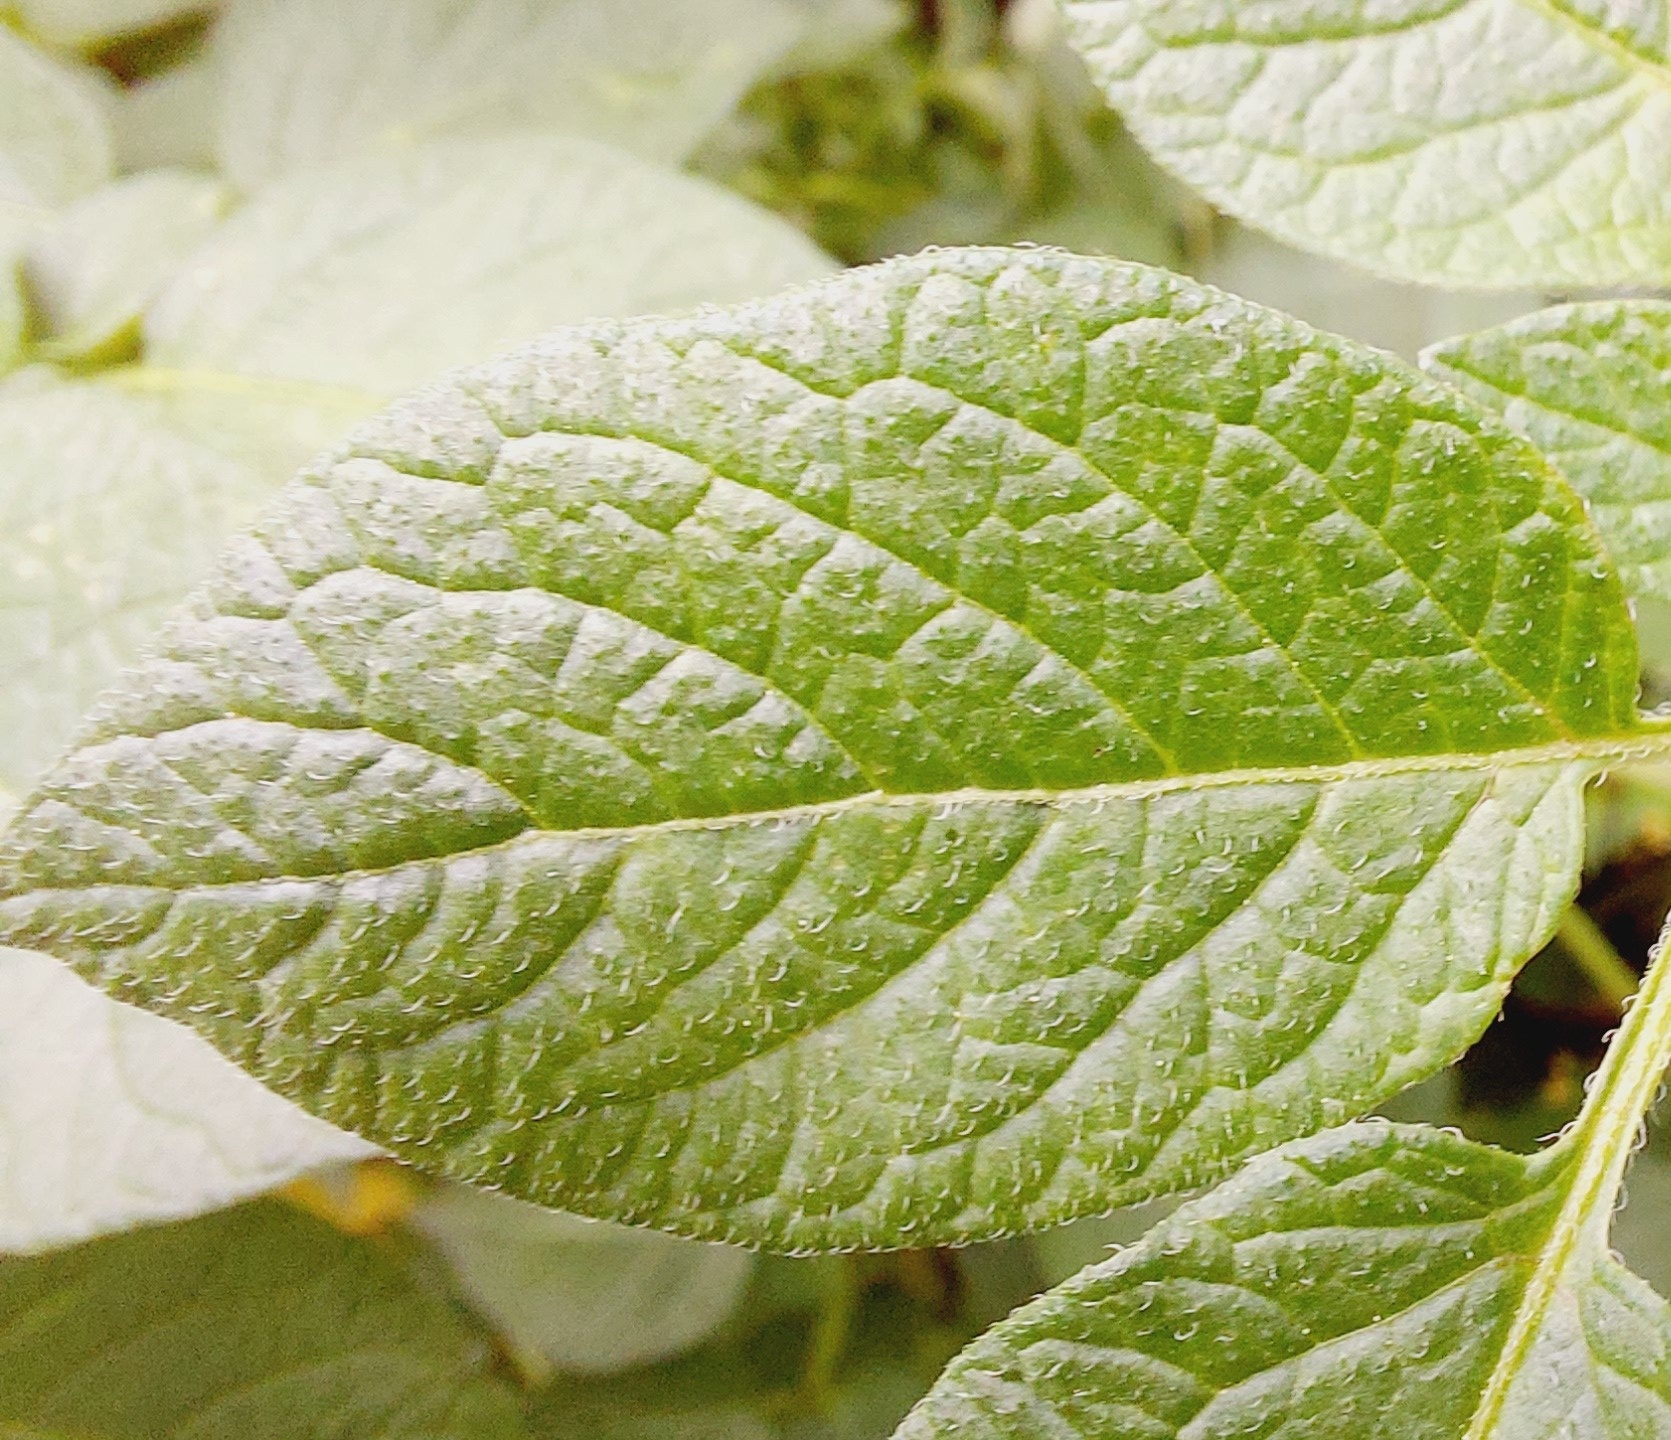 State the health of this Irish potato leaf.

healthy
